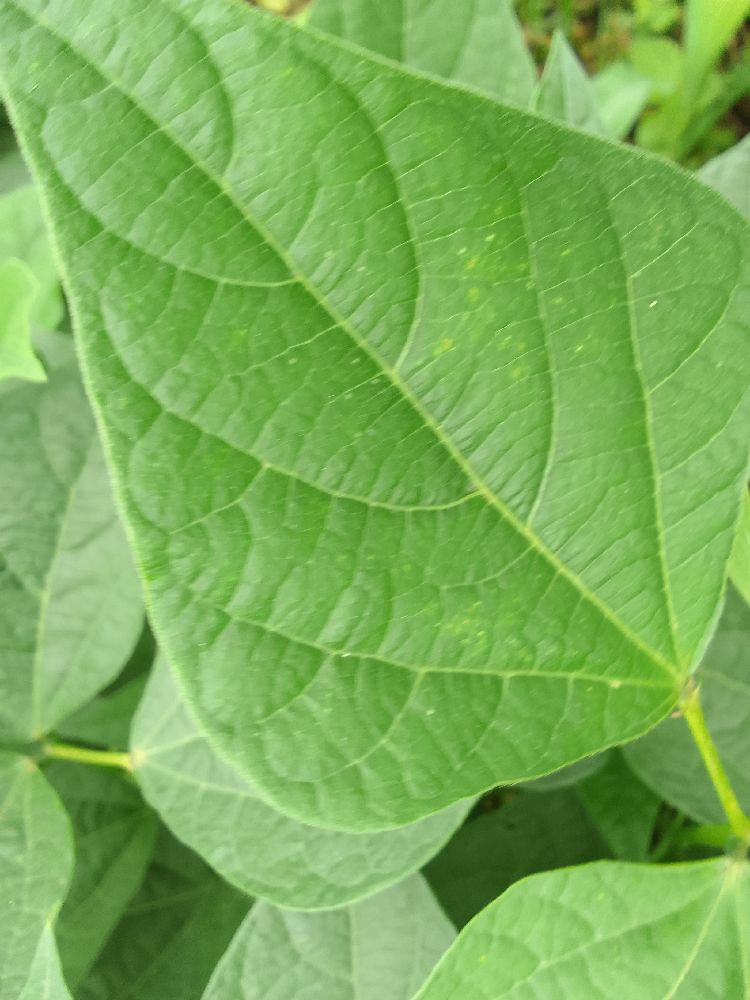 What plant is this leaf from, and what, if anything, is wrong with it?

common bean, healthy
